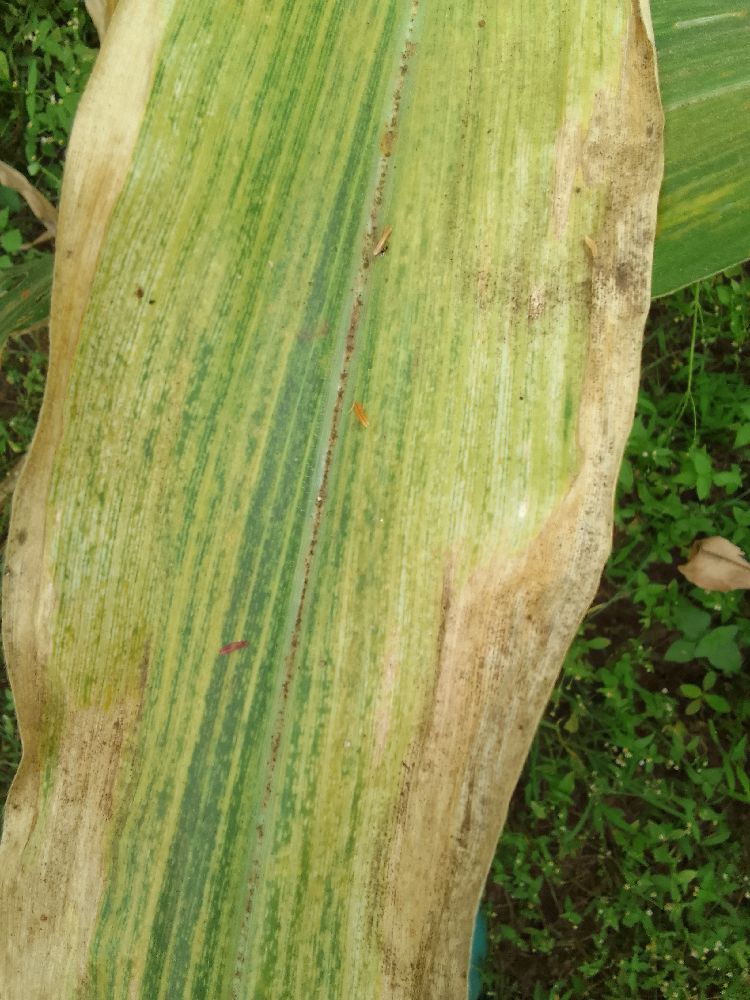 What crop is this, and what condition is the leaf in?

maize, maize lethal necrosis
